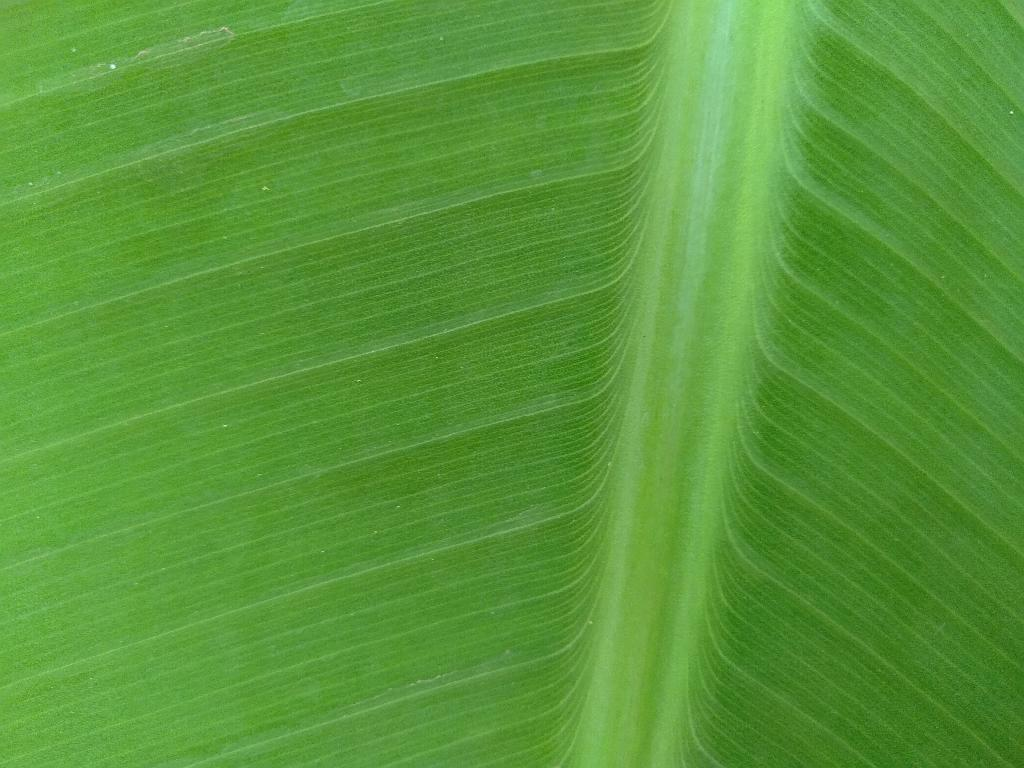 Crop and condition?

banana, healthy
